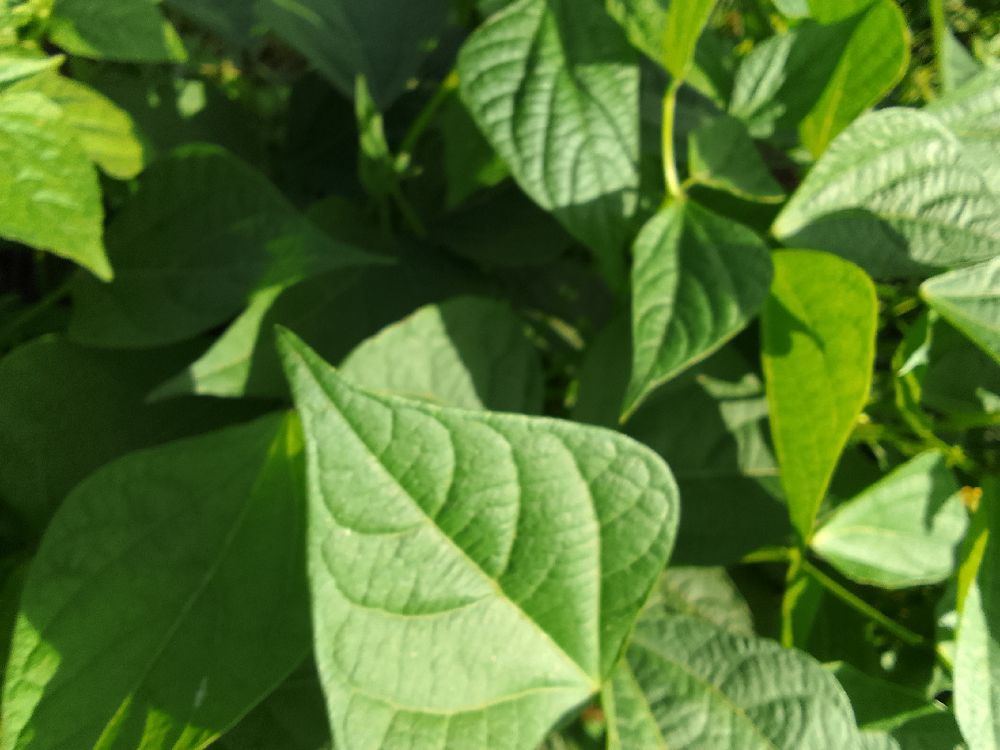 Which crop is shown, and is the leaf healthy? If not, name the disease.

common bean, healthy
